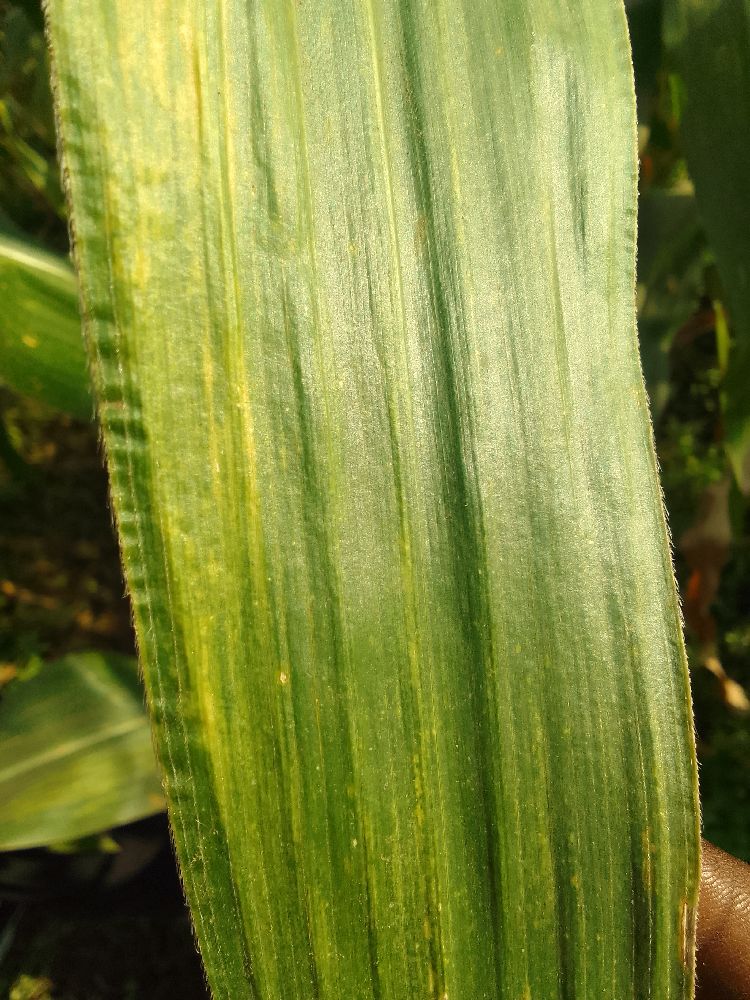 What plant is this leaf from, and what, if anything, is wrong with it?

maize, maize lethal necrosis
